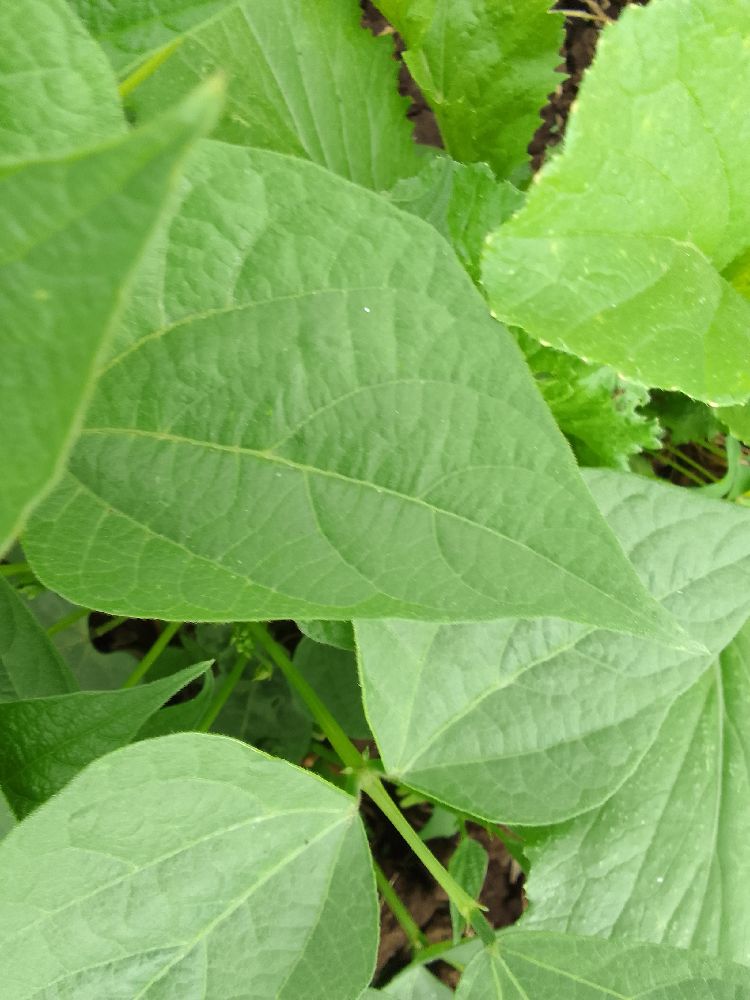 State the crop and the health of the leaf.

common bean, healthy
